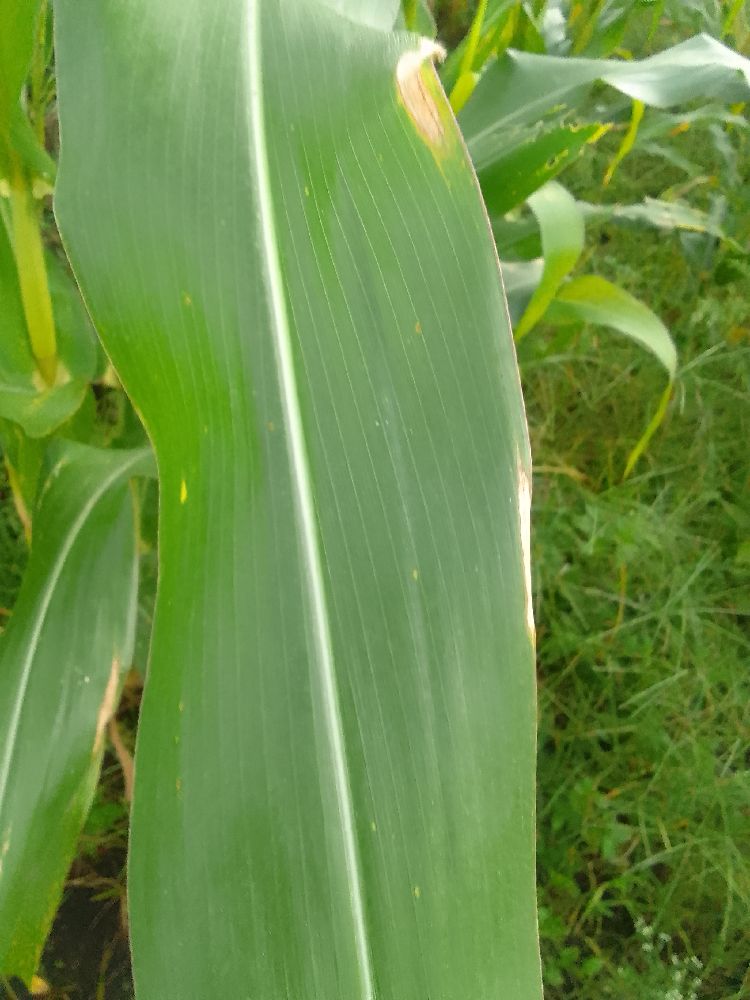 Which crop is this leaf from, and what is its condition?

maize, healthy
